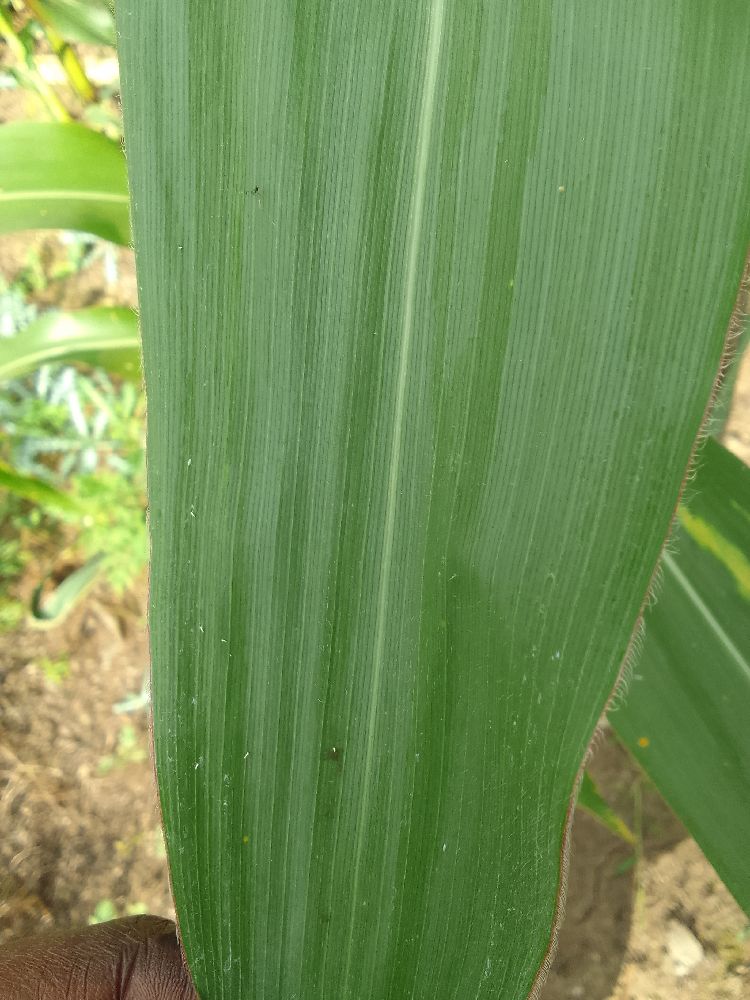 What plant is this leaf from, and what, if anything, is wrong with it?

maize, healthy
